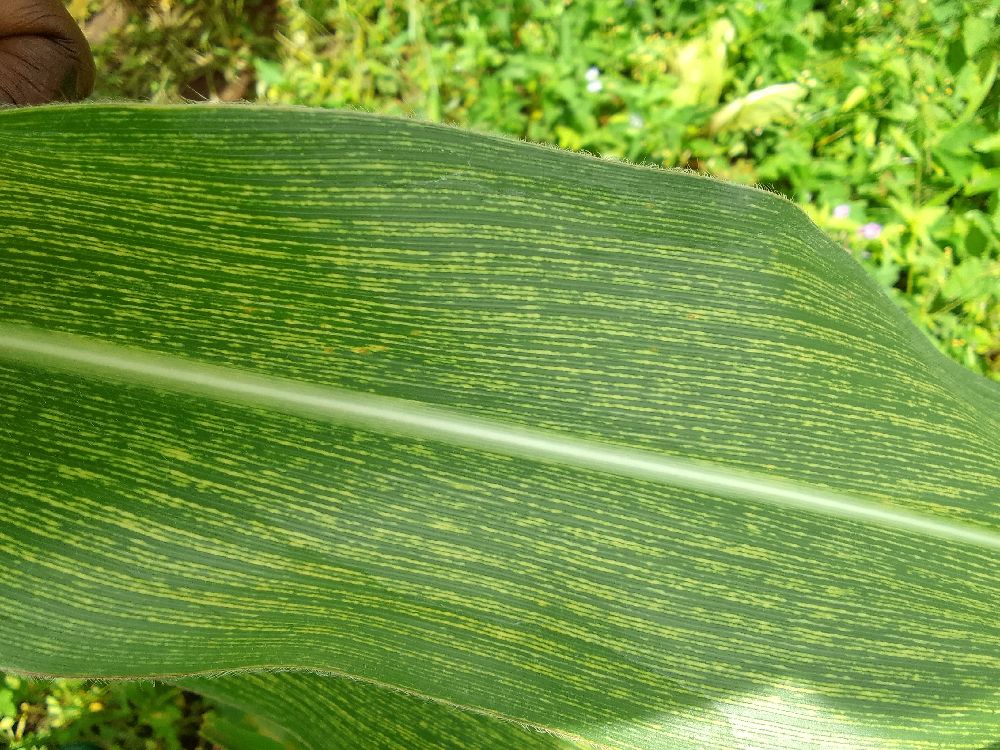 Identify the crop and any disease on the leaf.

maize, maize streak virus
